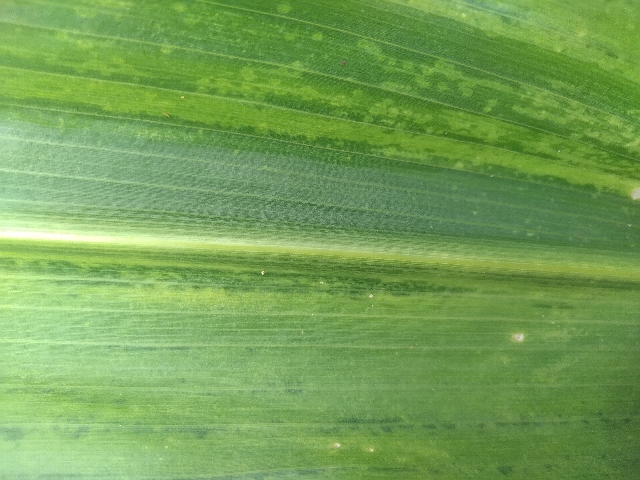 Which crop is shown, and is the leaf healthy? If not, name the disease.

maize, maize lethal necrosis
